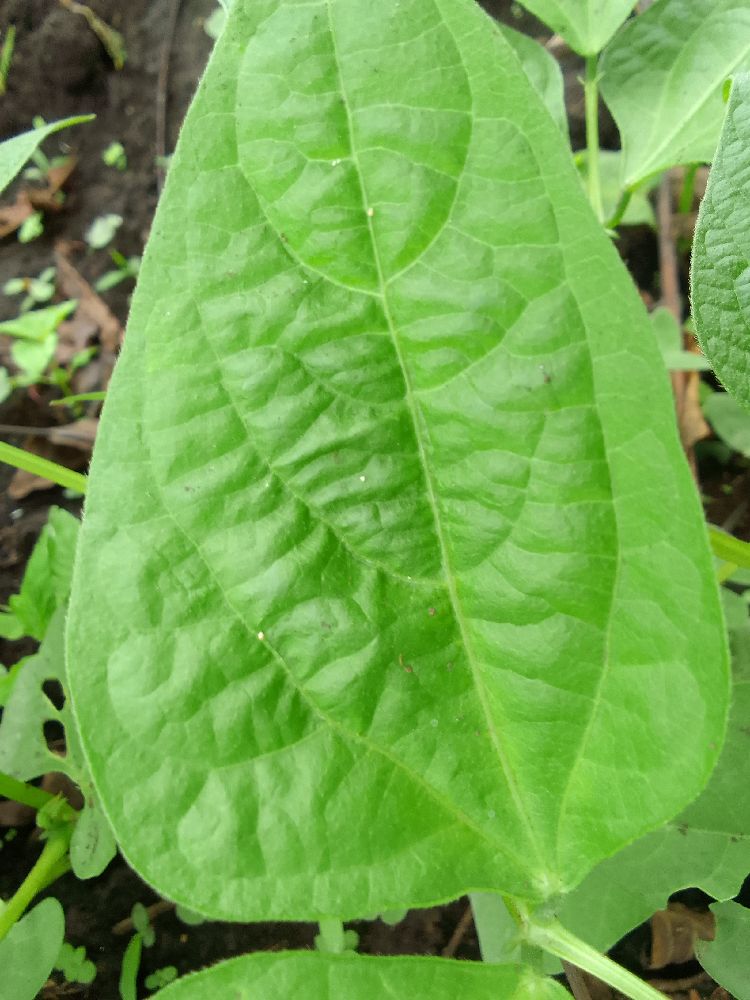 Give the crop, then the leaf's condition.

common bean, healthy
